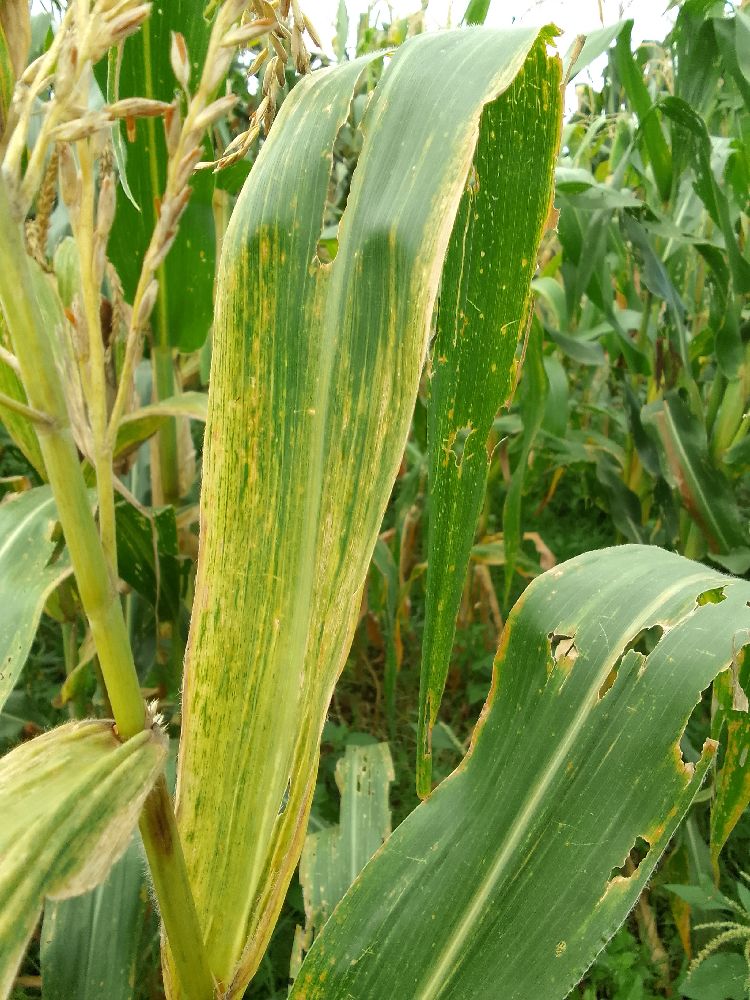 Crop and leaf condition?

maize, maize lethal necrosis
